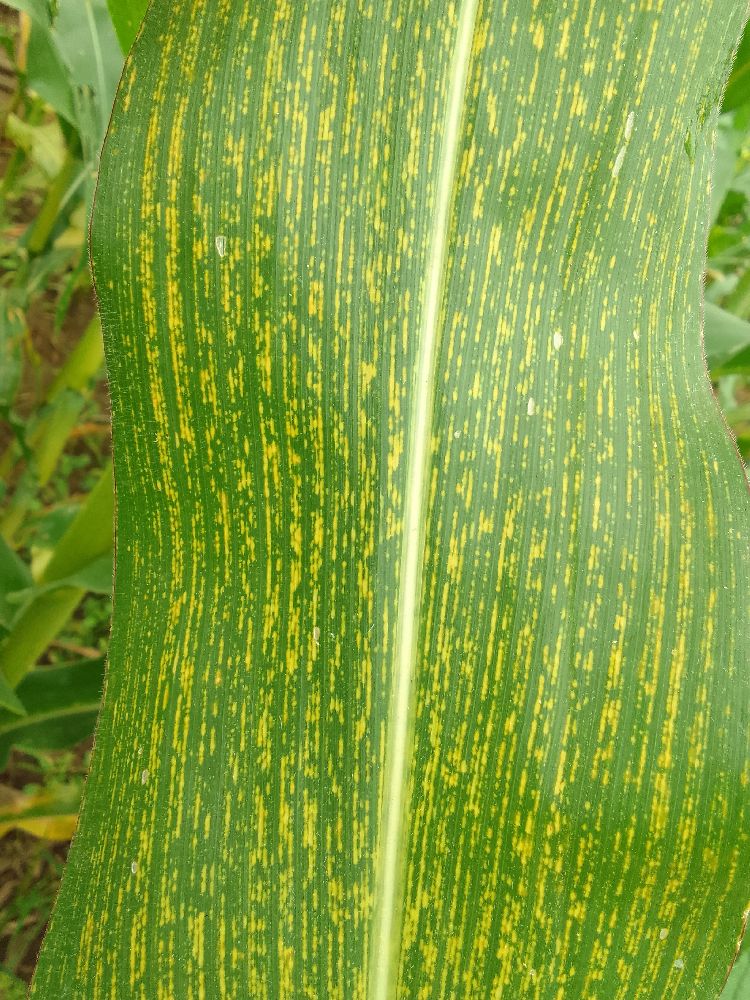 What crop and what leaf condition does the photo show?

maize, maize streak virus
